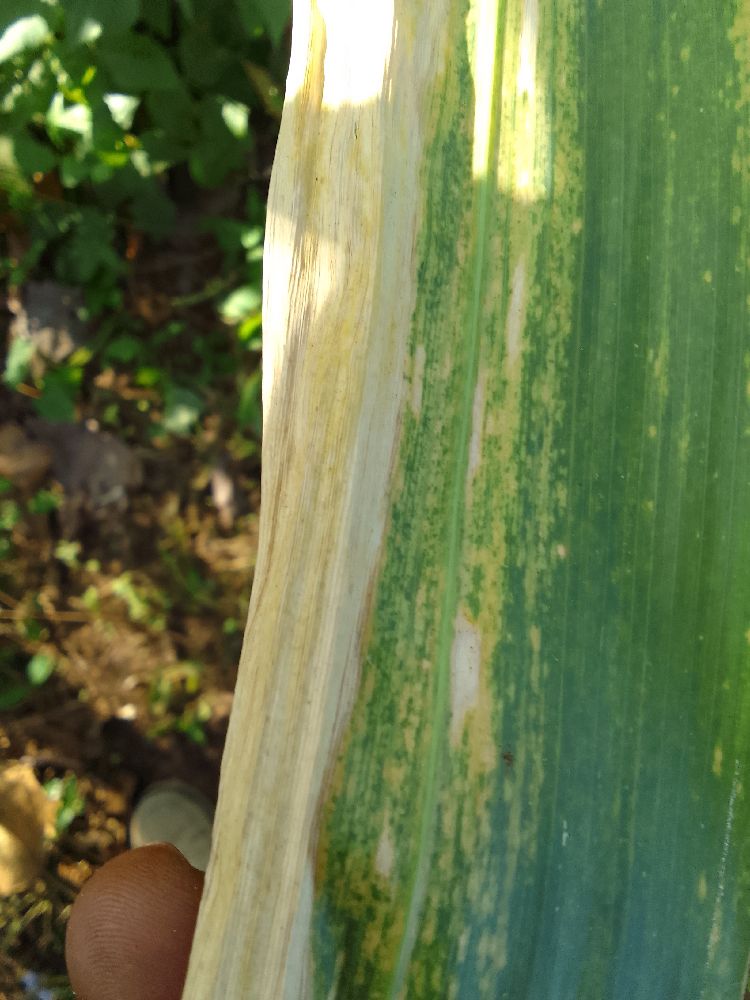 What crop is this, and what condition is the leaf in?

maize, maize lethal necrosis
